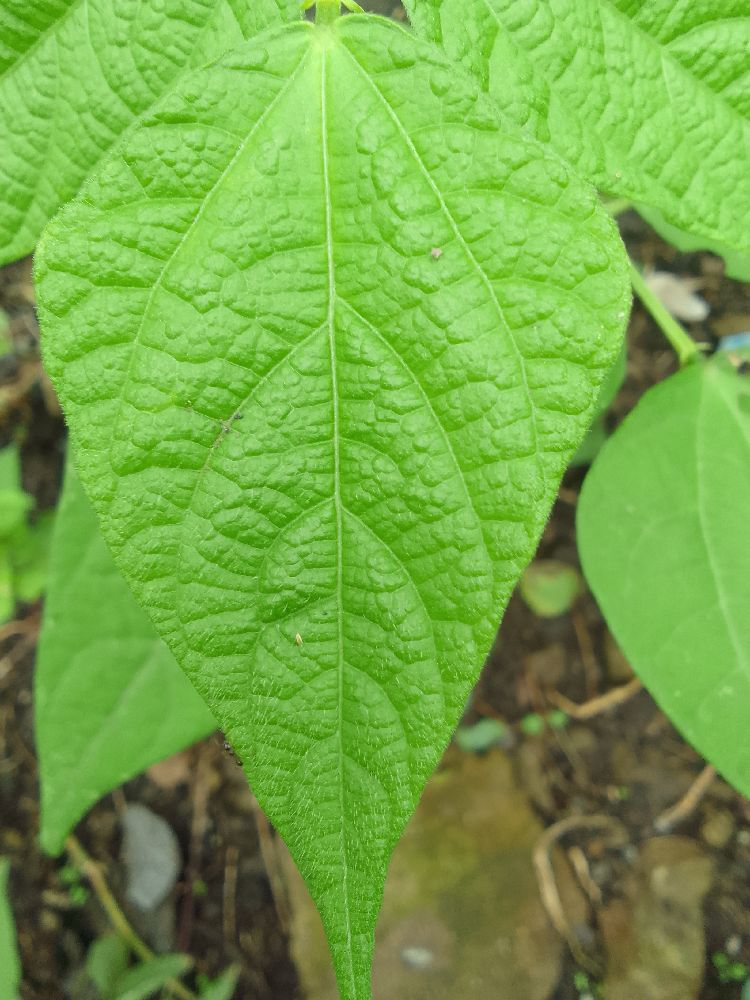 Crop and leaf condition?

common bean, healthy
